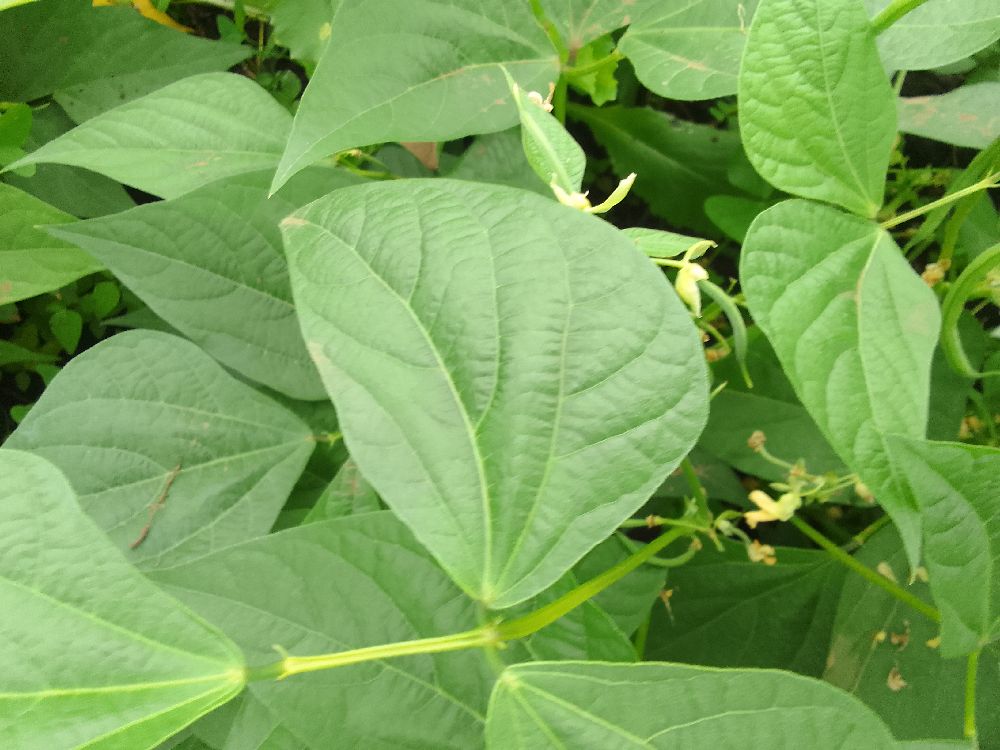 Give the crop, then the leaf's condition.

common bean, healthy
